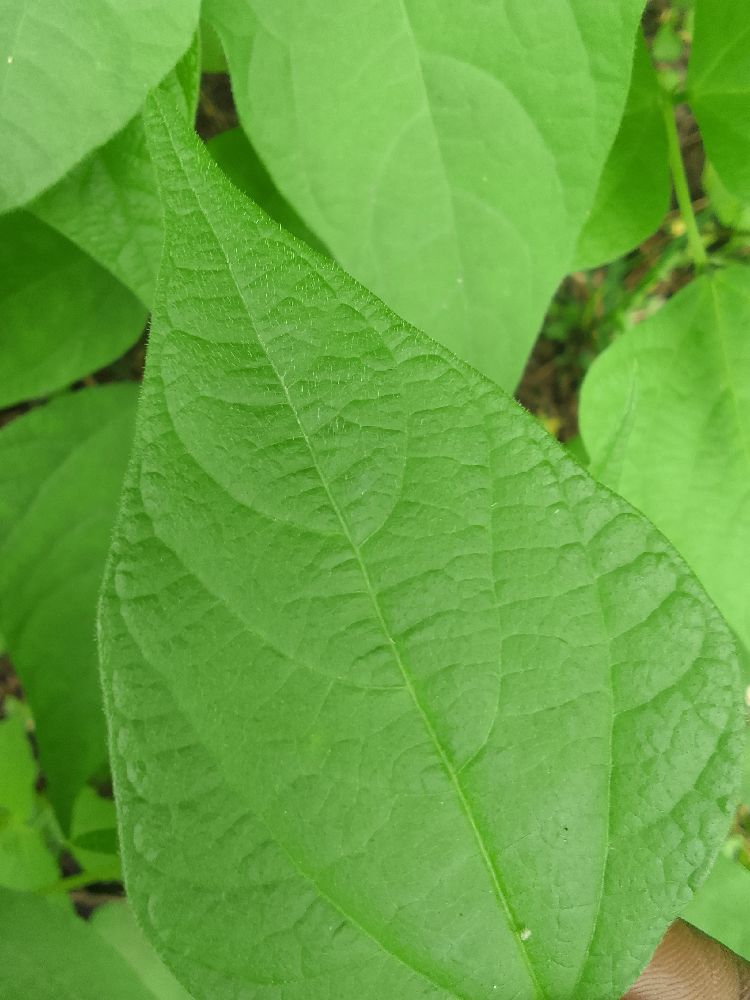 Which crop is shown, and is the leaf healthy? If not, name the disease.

common bean, healthy
